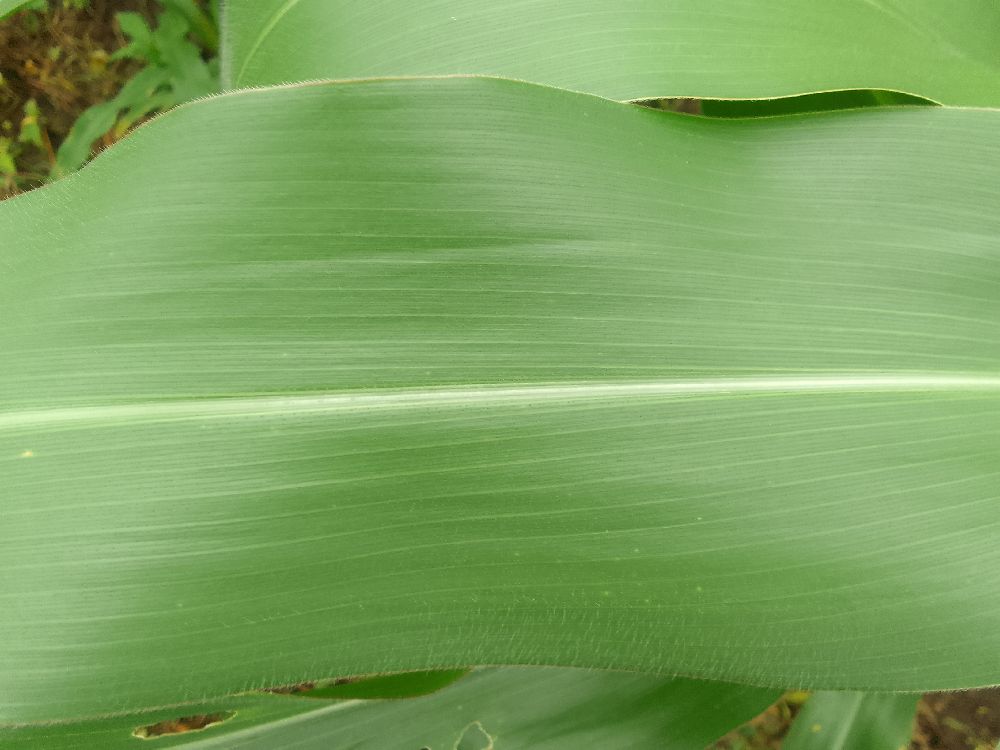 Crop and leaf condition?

maize, healthy
